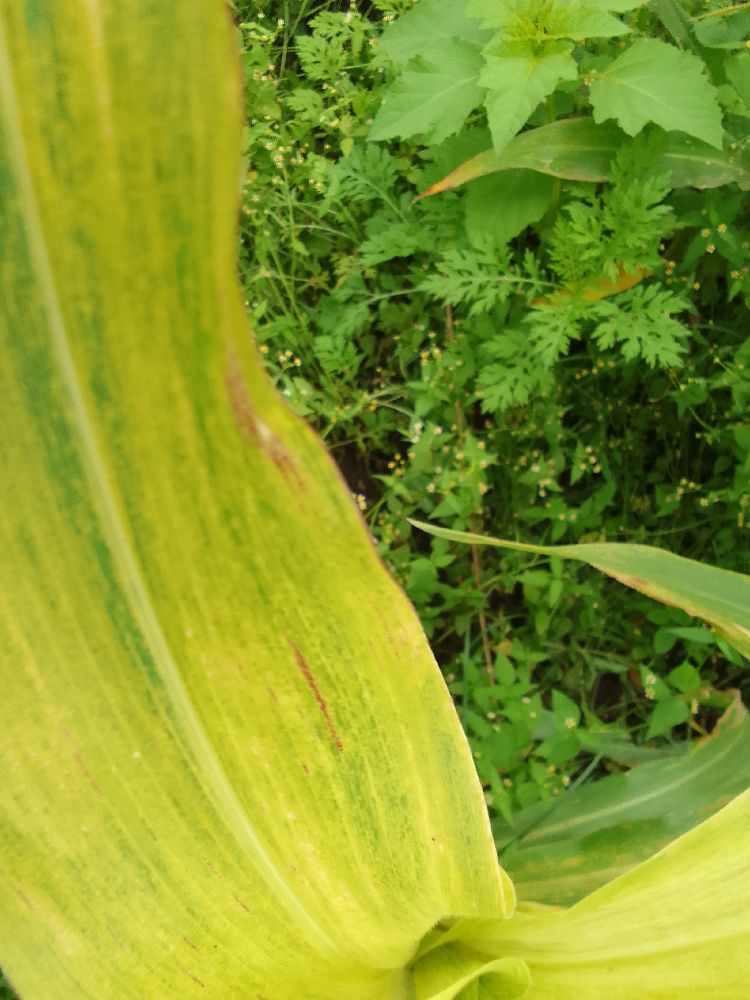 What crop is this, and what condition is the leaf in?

maize, maize lethal necrosis
